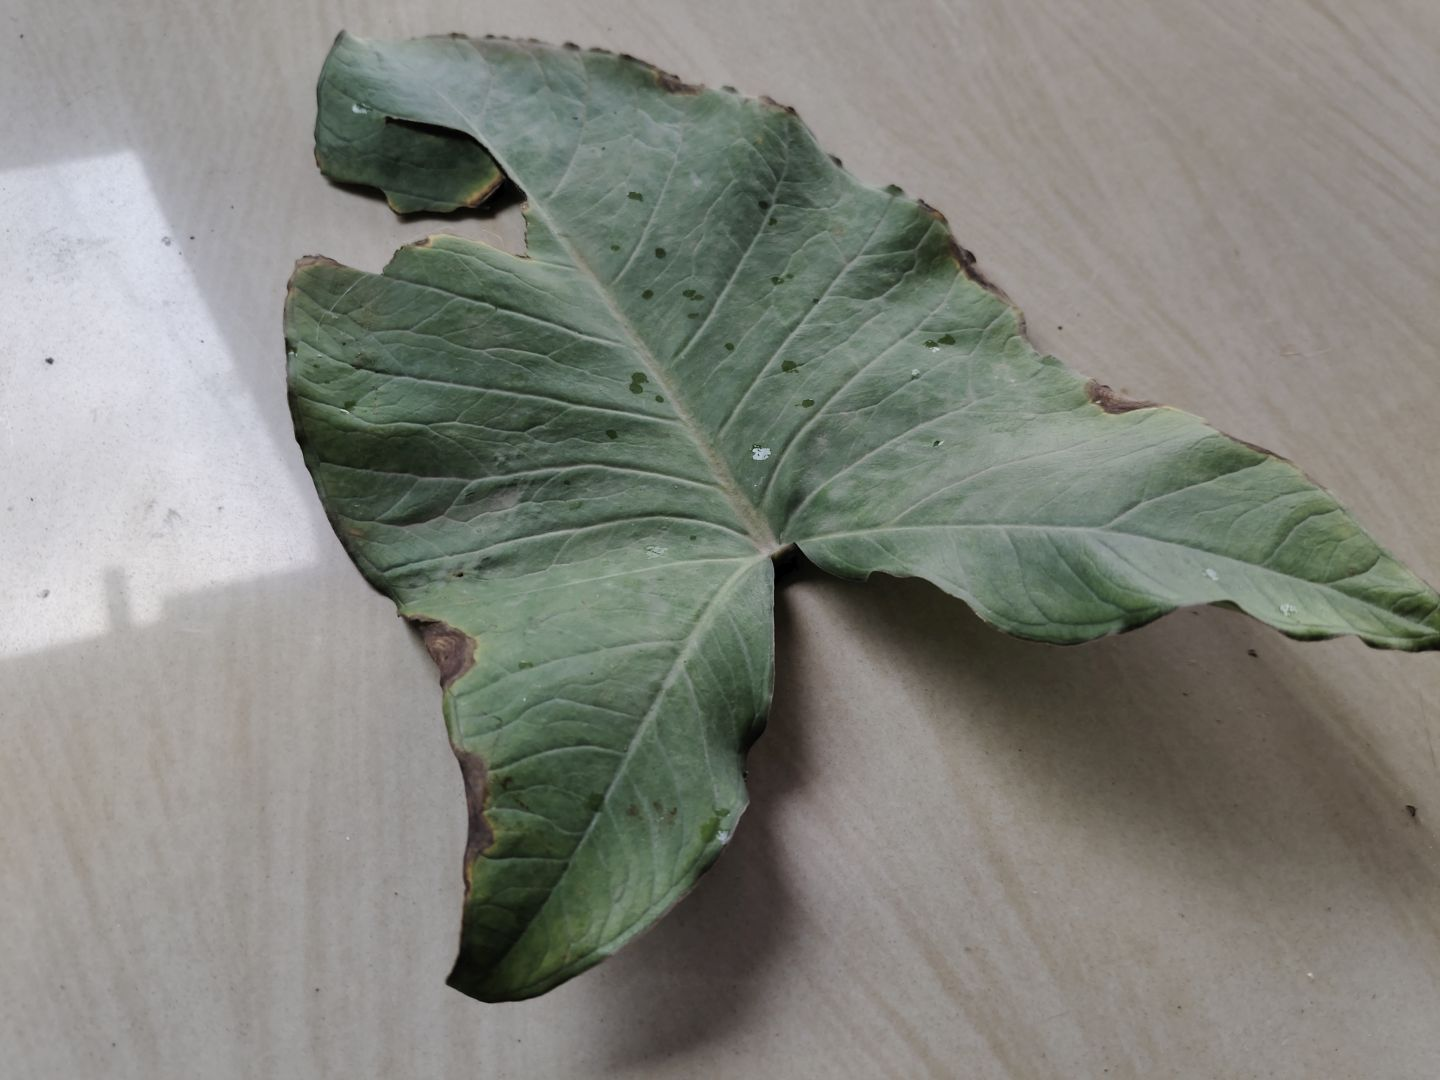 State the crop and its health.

taro, leaf blight
